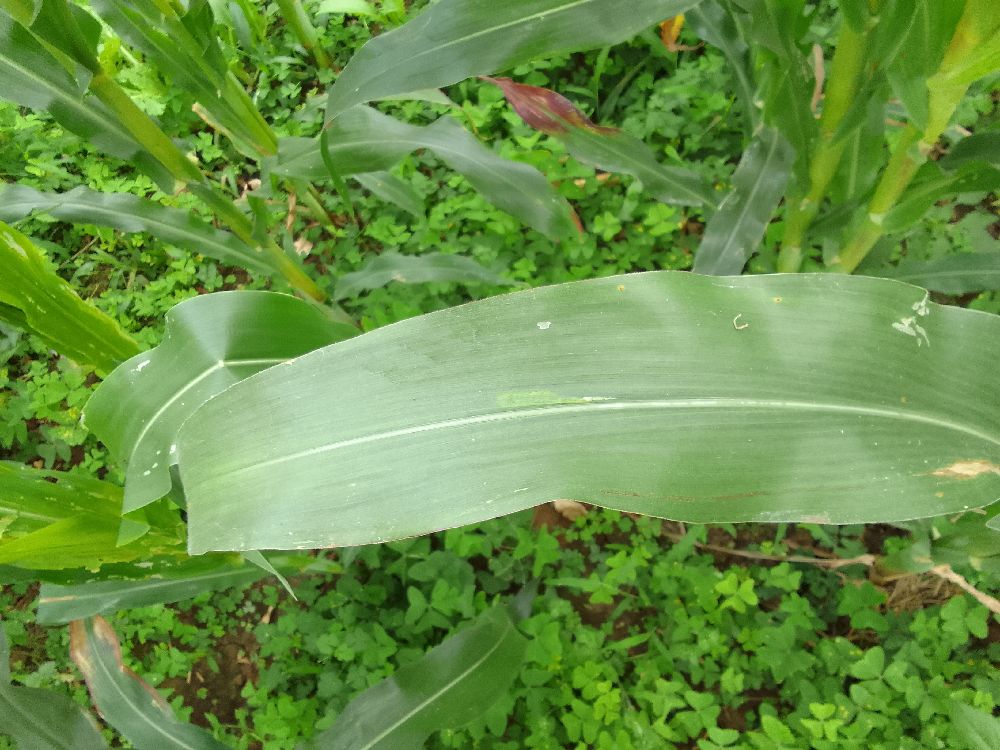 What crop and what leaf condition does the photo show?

maize, healthy
